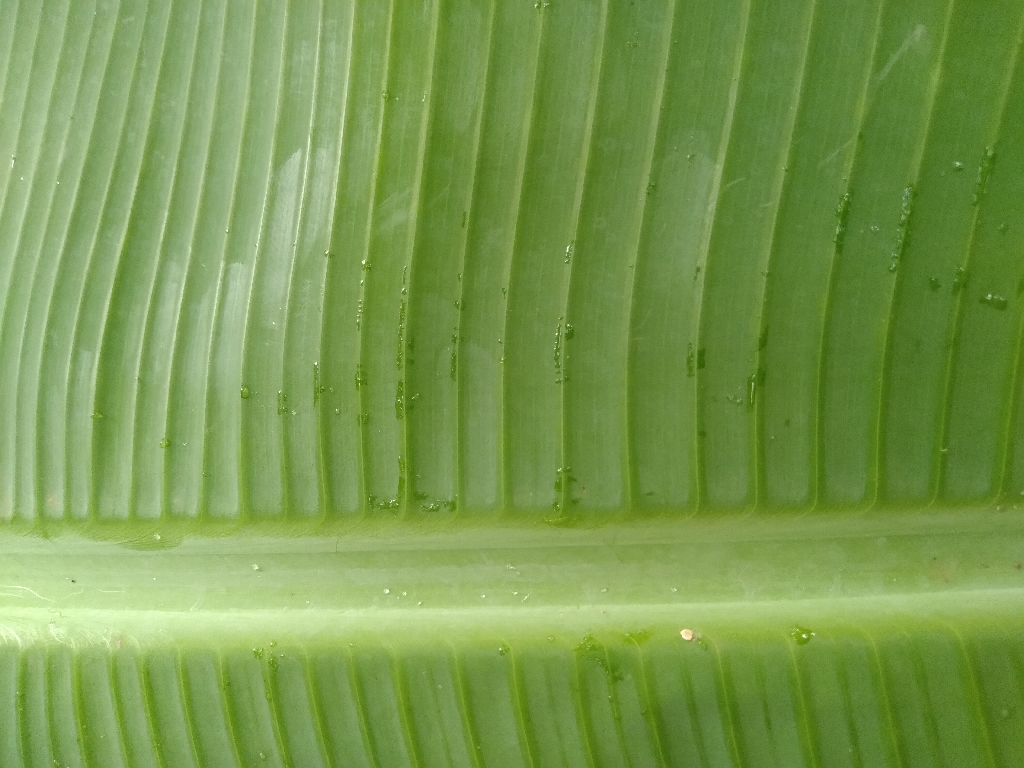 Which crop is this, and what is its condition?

banana, healthy
